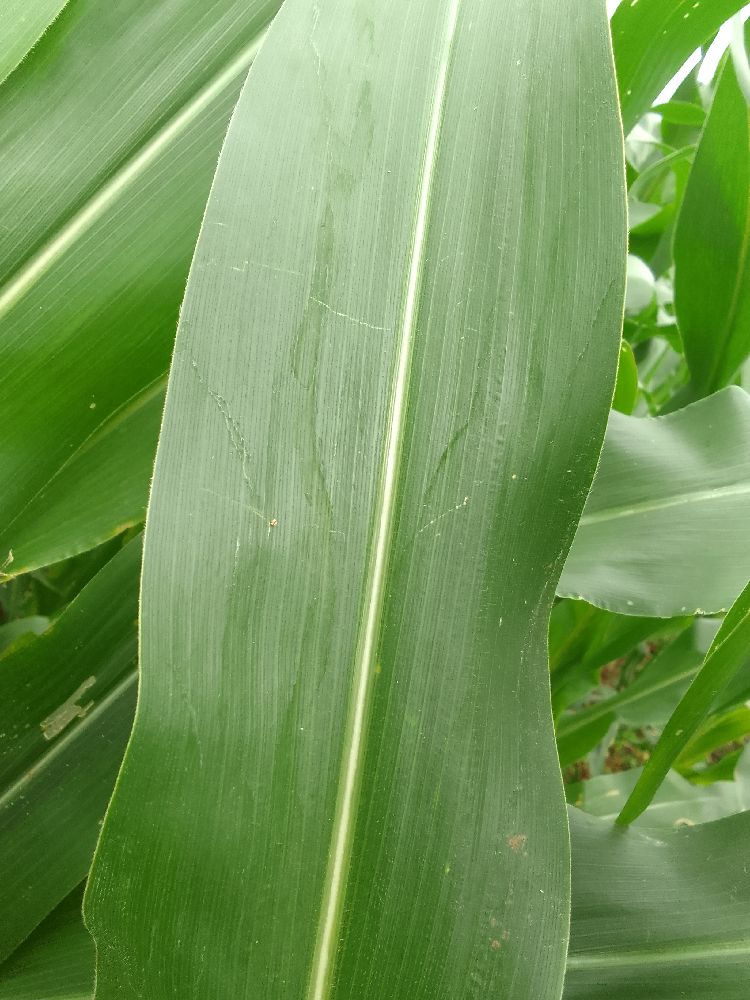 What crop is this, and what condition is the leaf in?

maize, healthy
